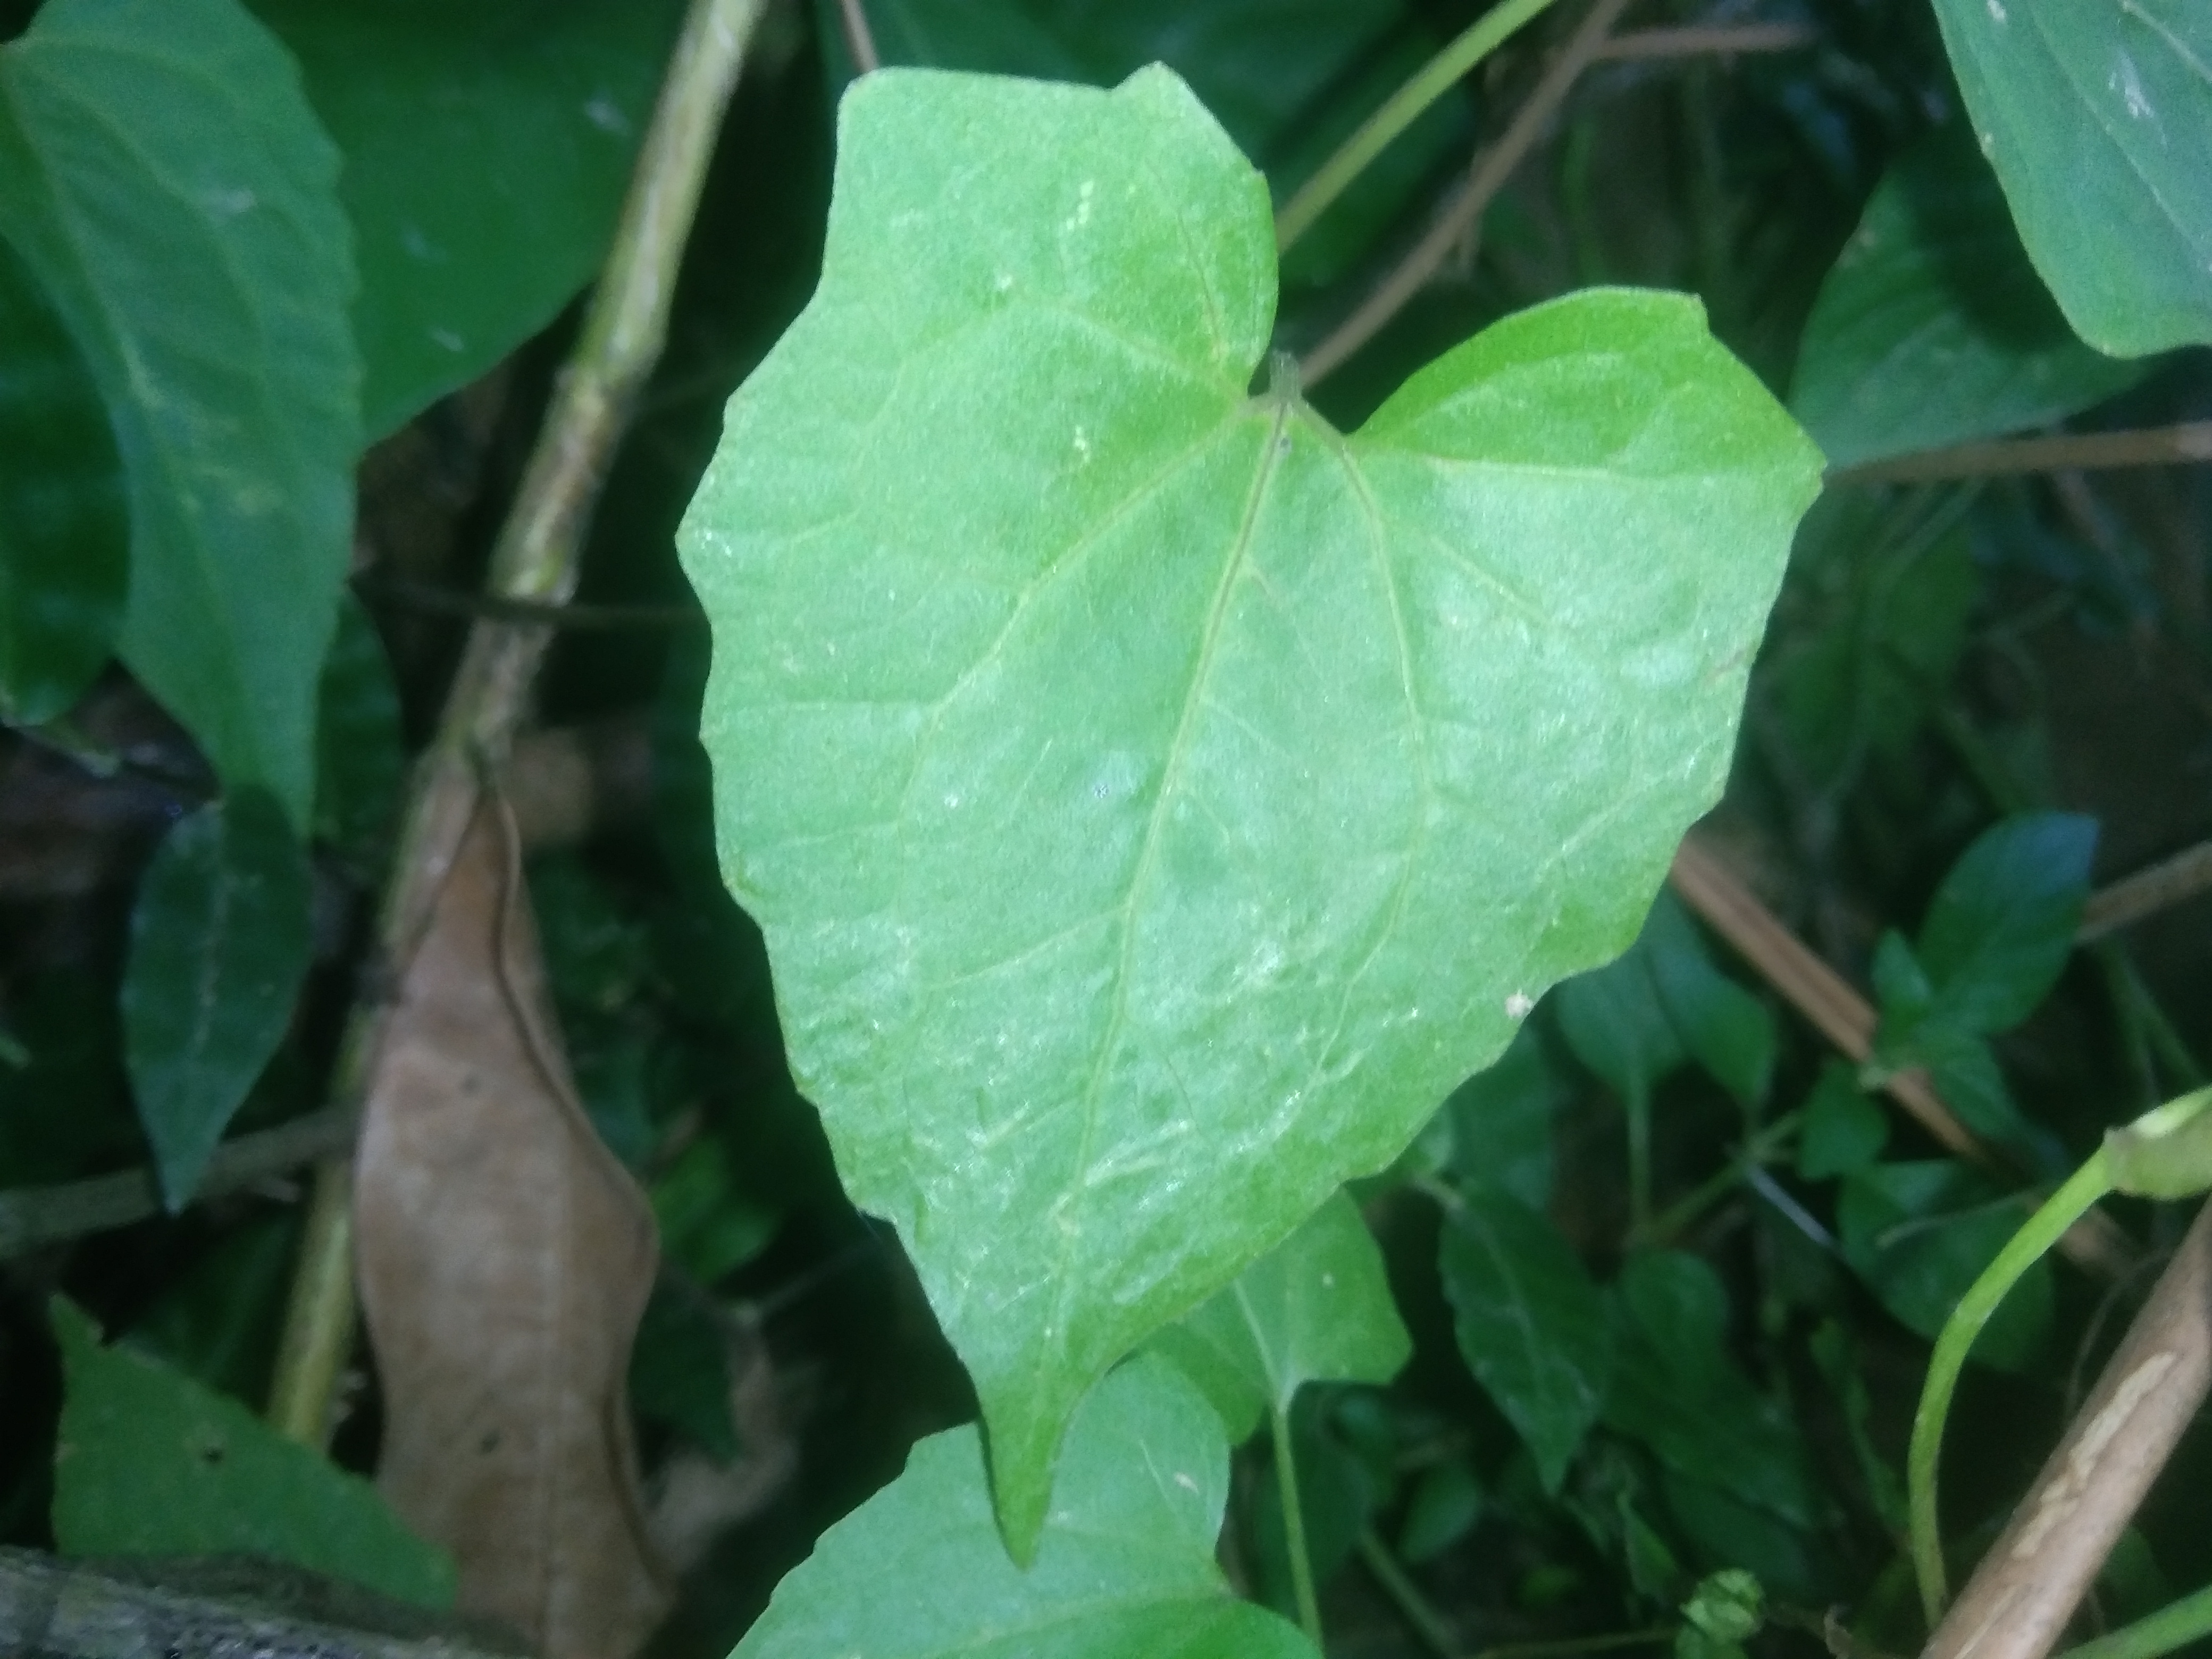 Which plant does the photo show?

bitter vine
